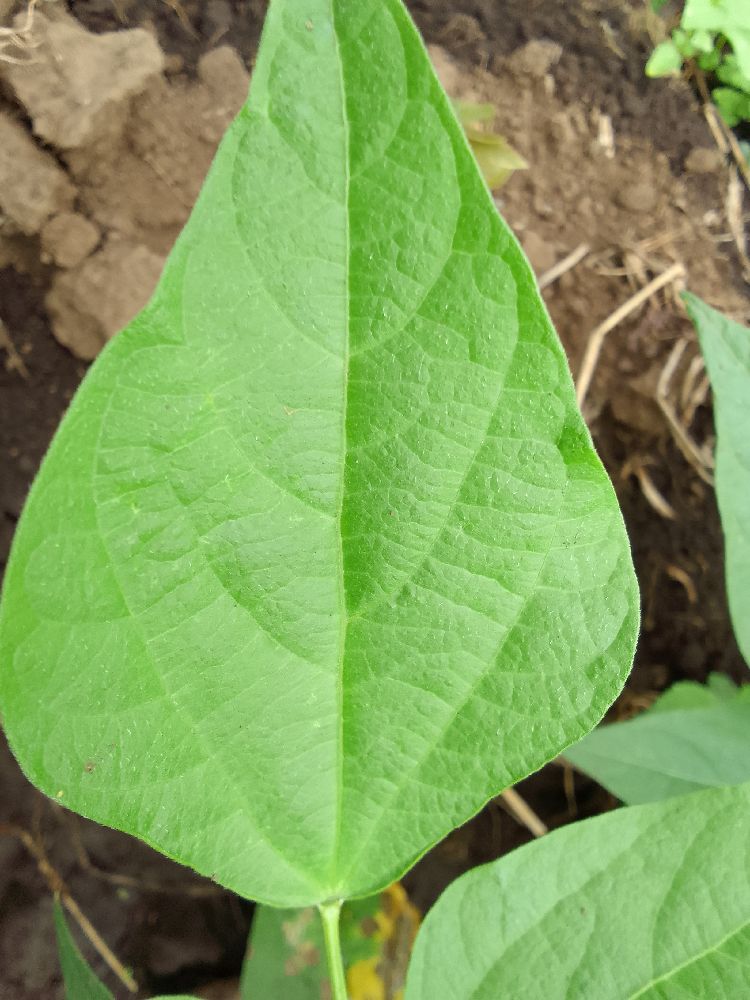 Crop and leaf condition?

common bean, healthy
